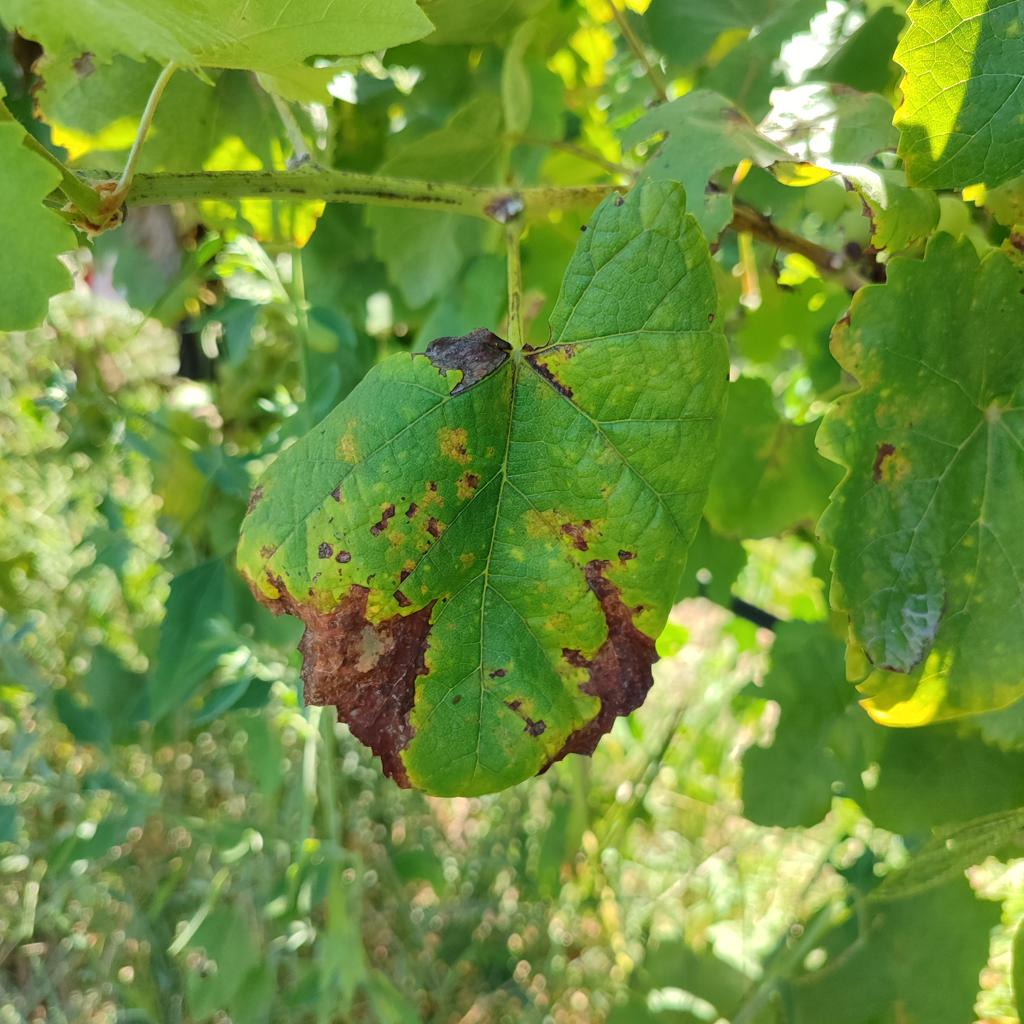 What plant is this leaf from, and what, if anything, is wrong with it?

grapevine, downy mildew
